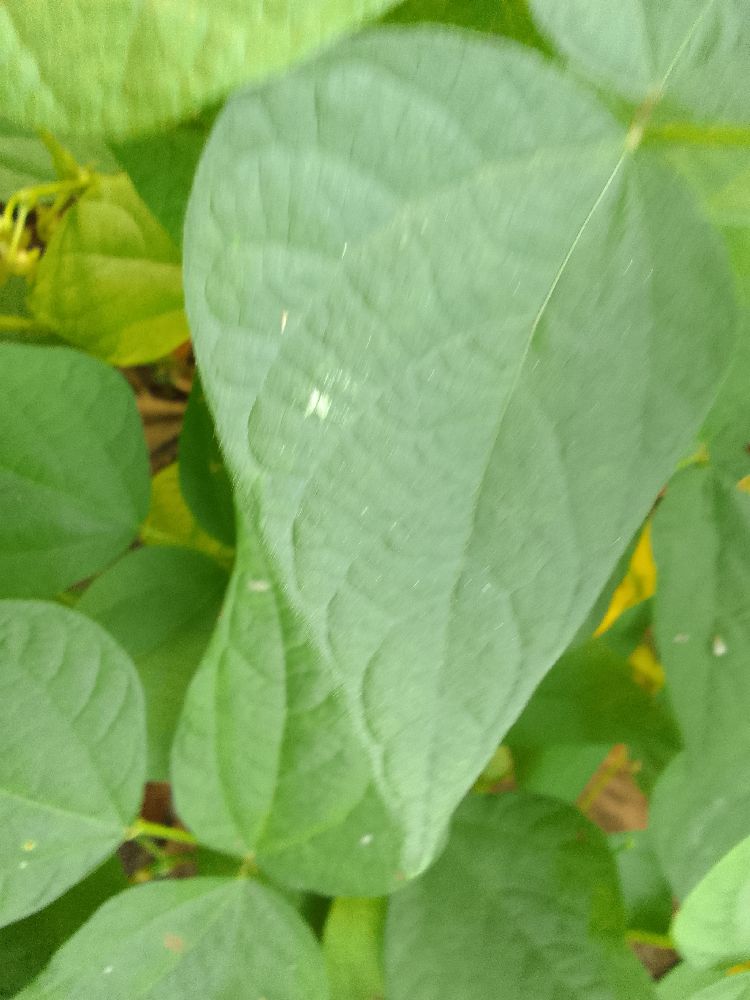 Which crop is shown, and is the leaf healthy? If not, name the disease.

common bean, healthy
